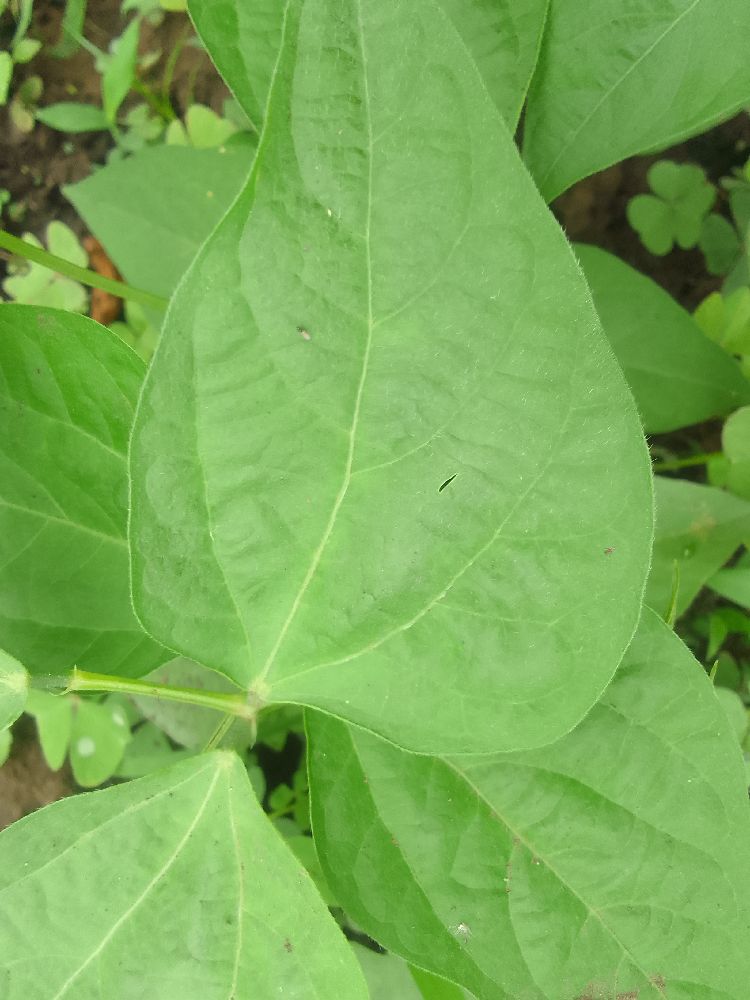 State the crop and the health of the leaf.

common bean, healthy
